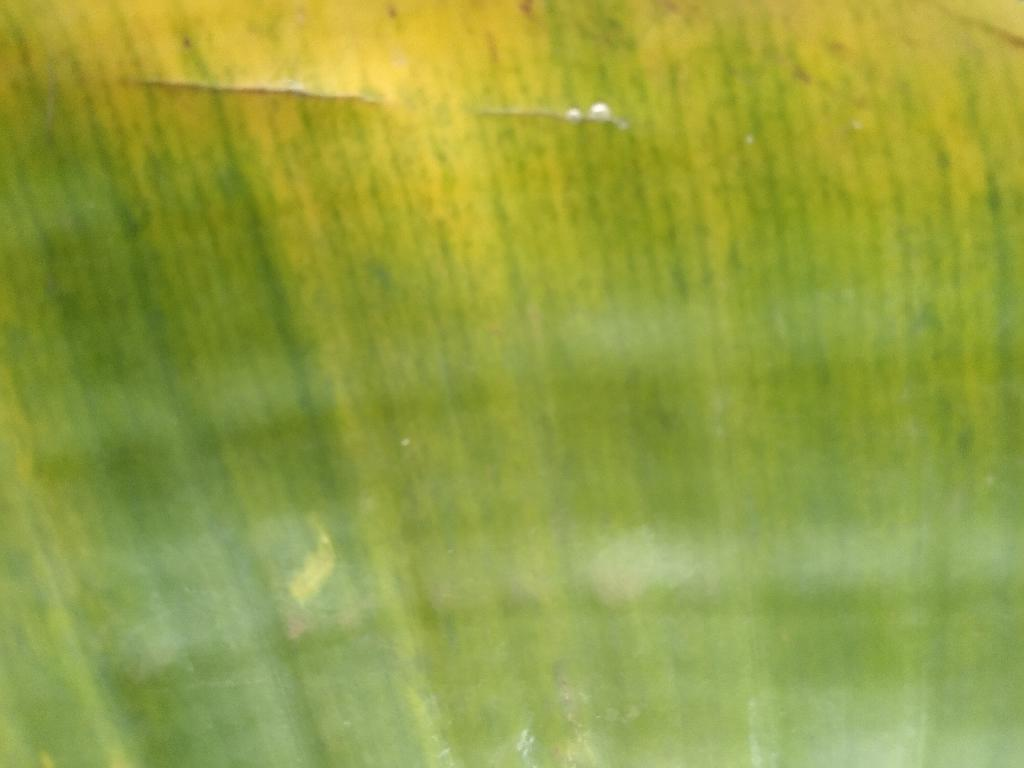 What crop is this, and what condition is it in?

banana, fusarium wilt race 1
